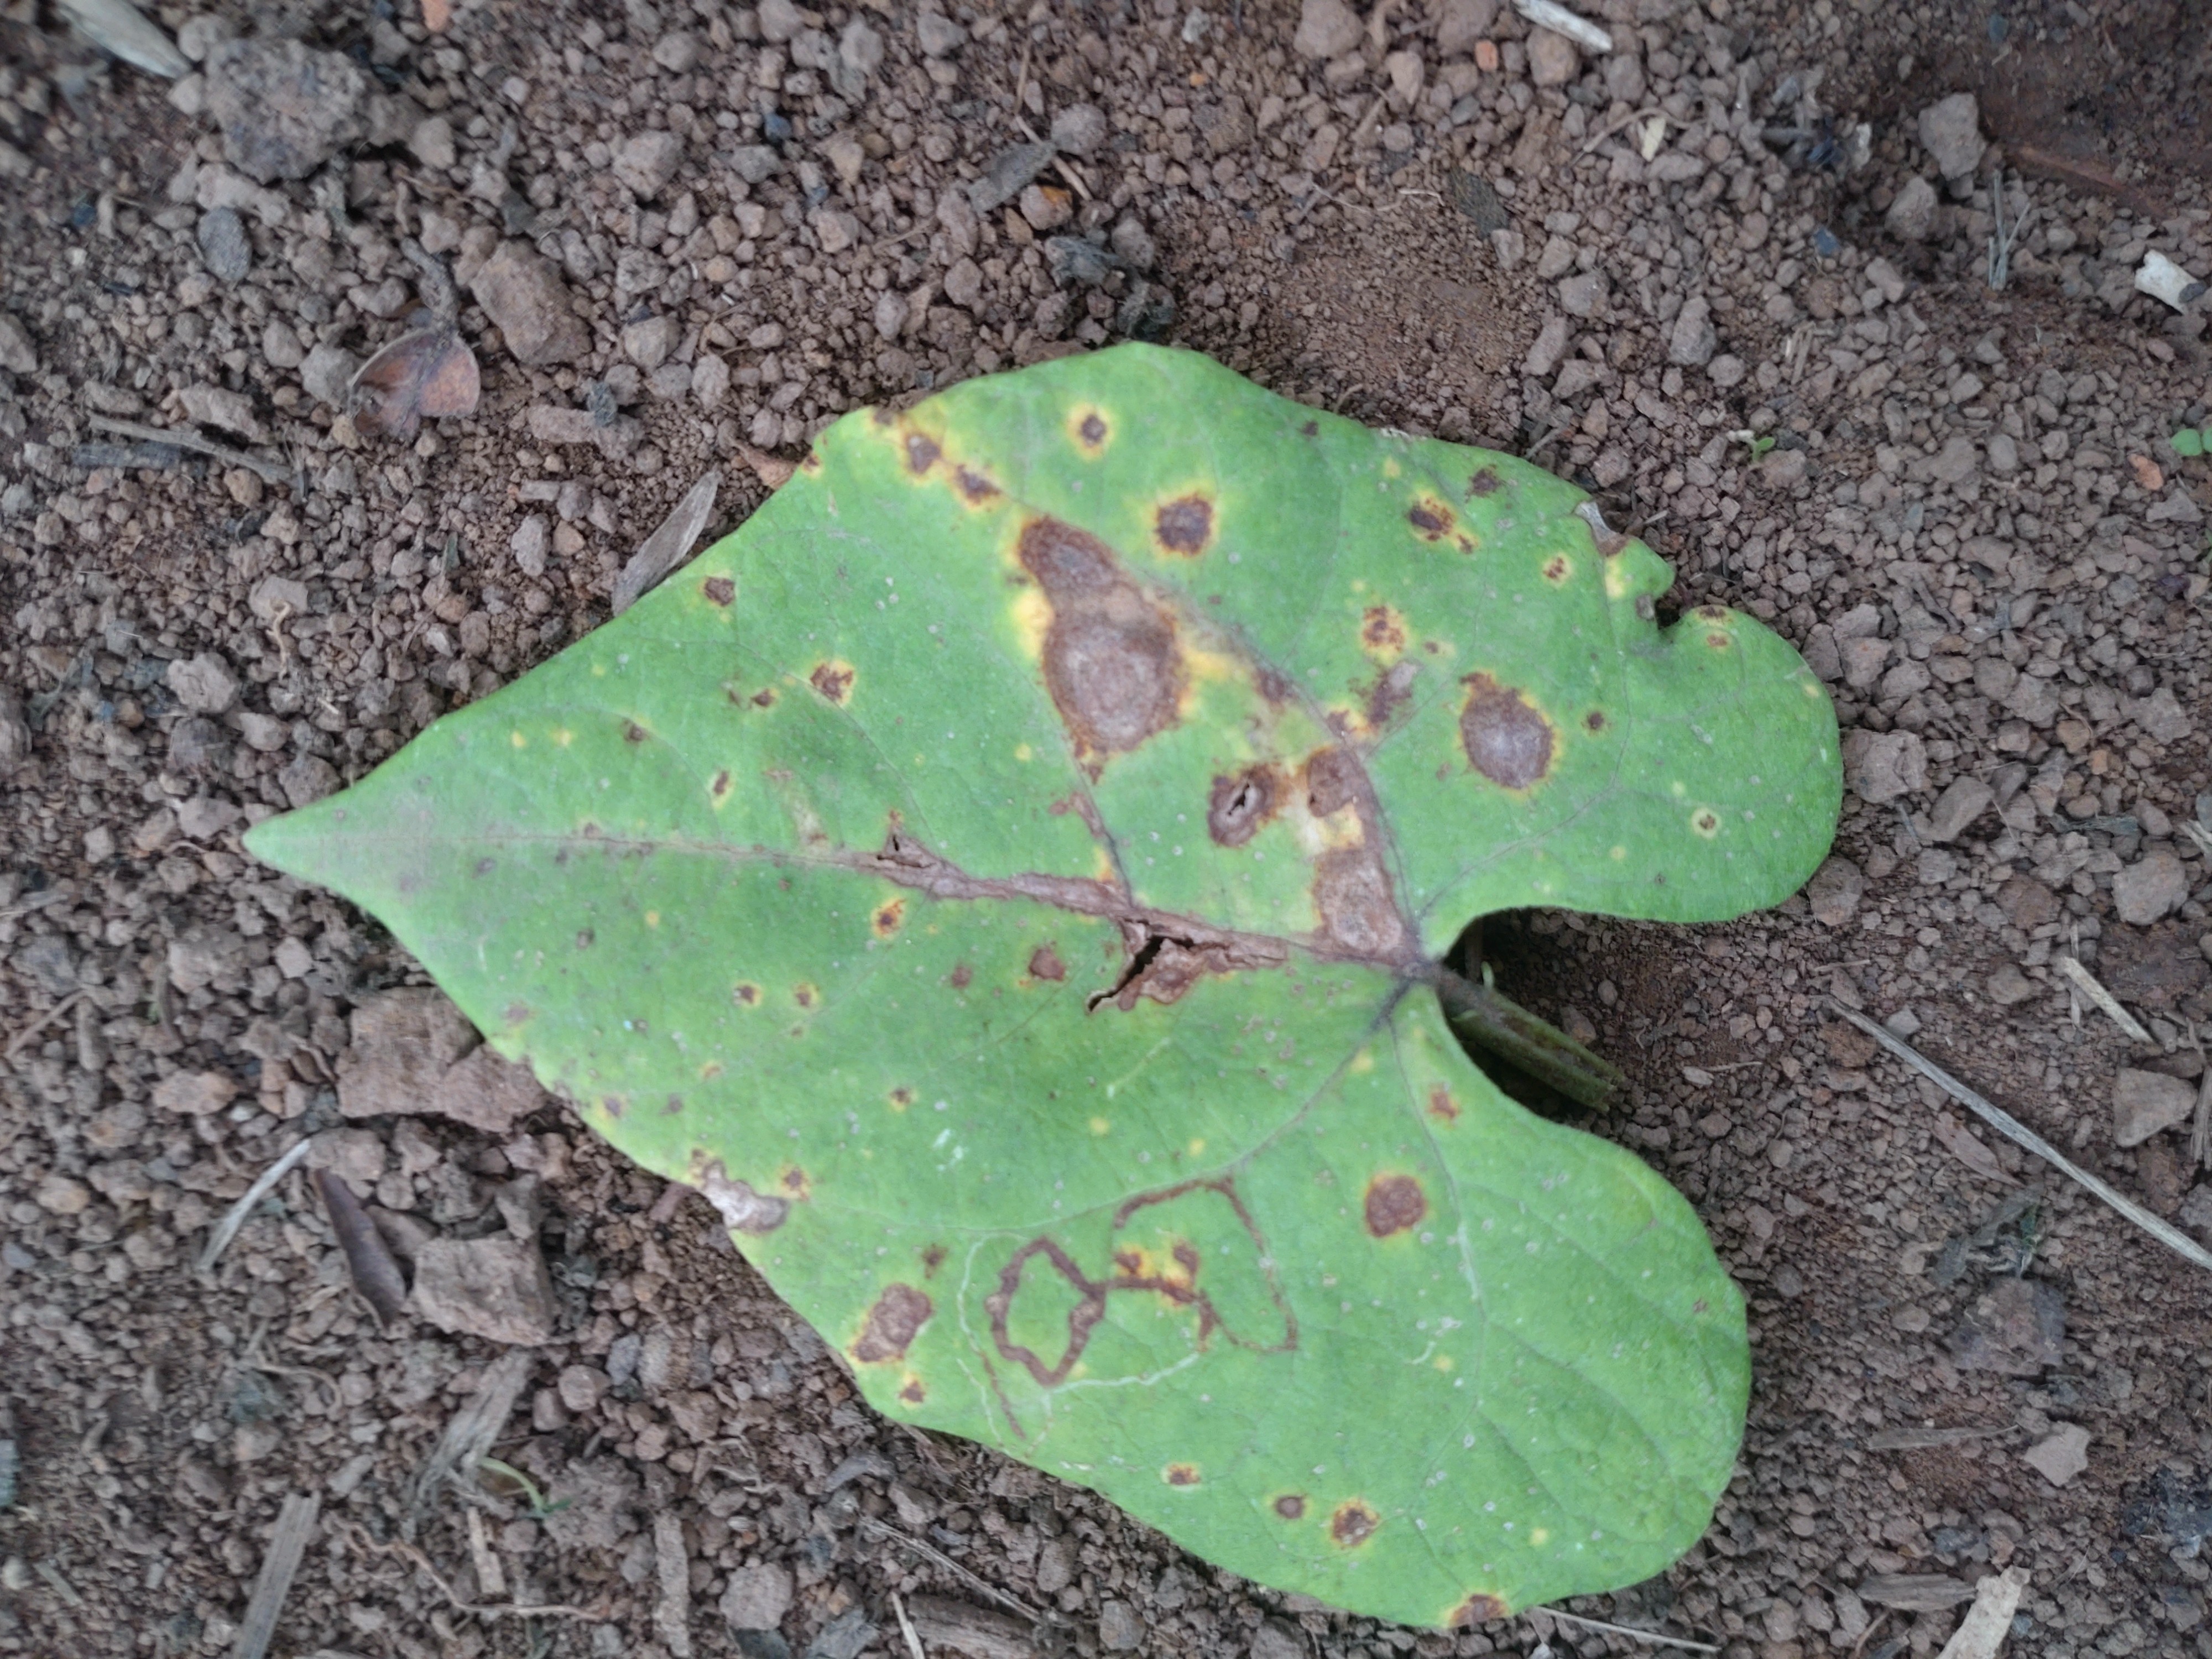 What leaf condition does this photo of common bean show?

rust
